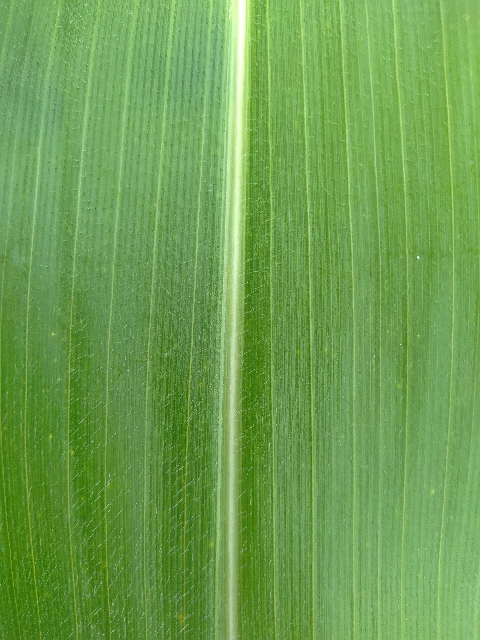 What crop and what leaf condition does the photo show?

maize, healthy
